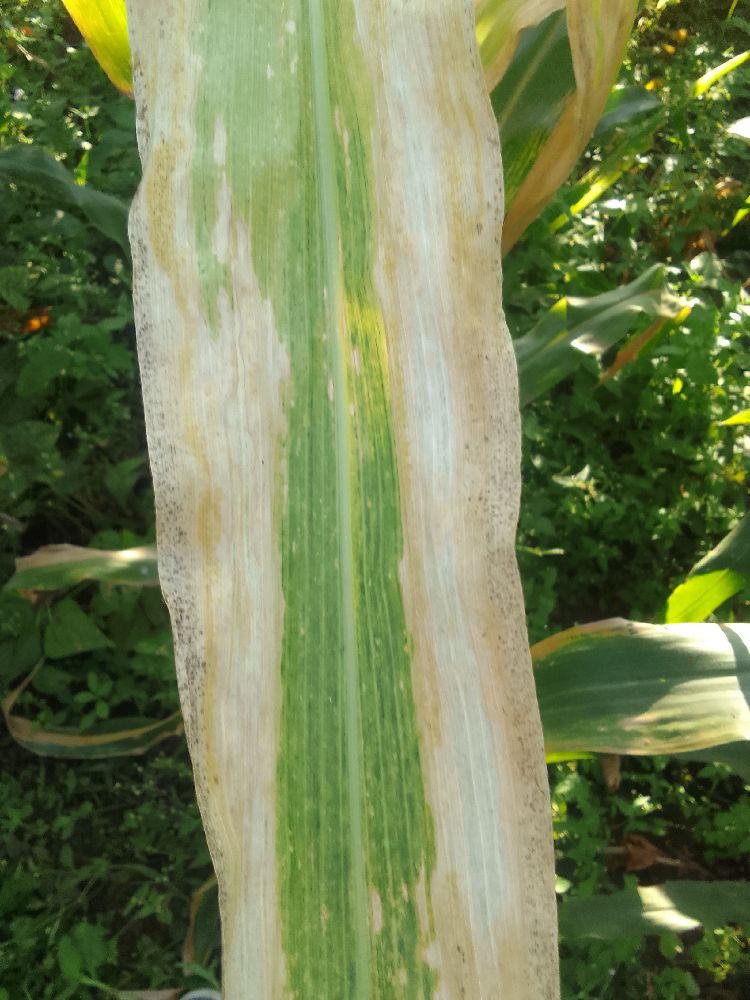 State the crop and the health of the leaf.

maize, maize lethal necrosis
